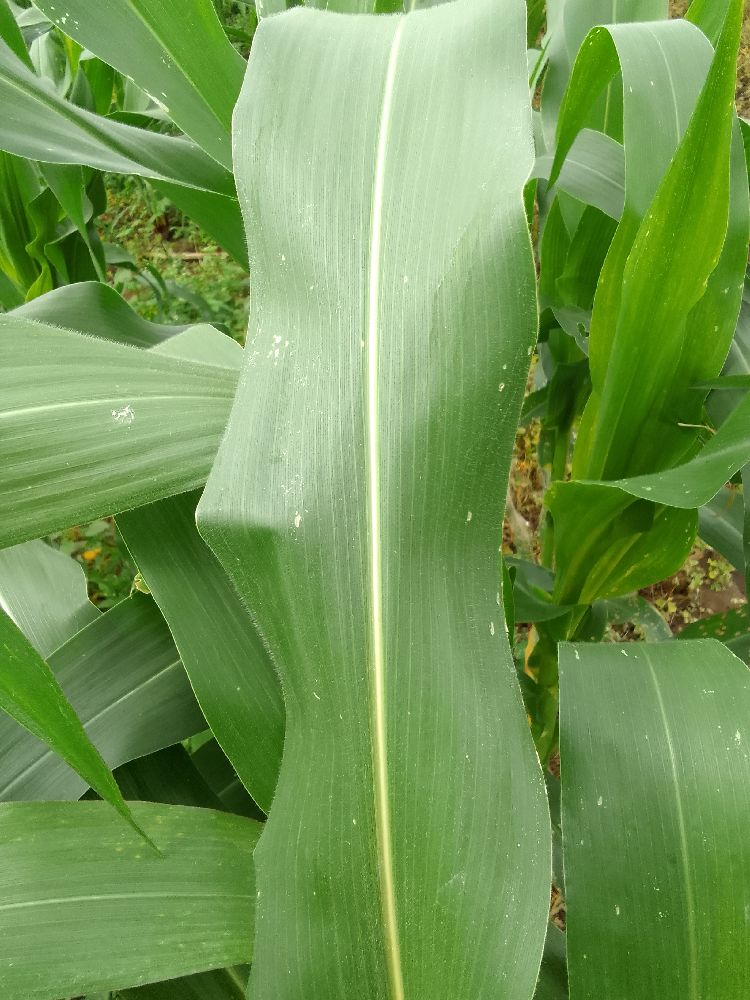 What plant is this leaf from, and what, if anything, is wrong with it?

maize, healthy
